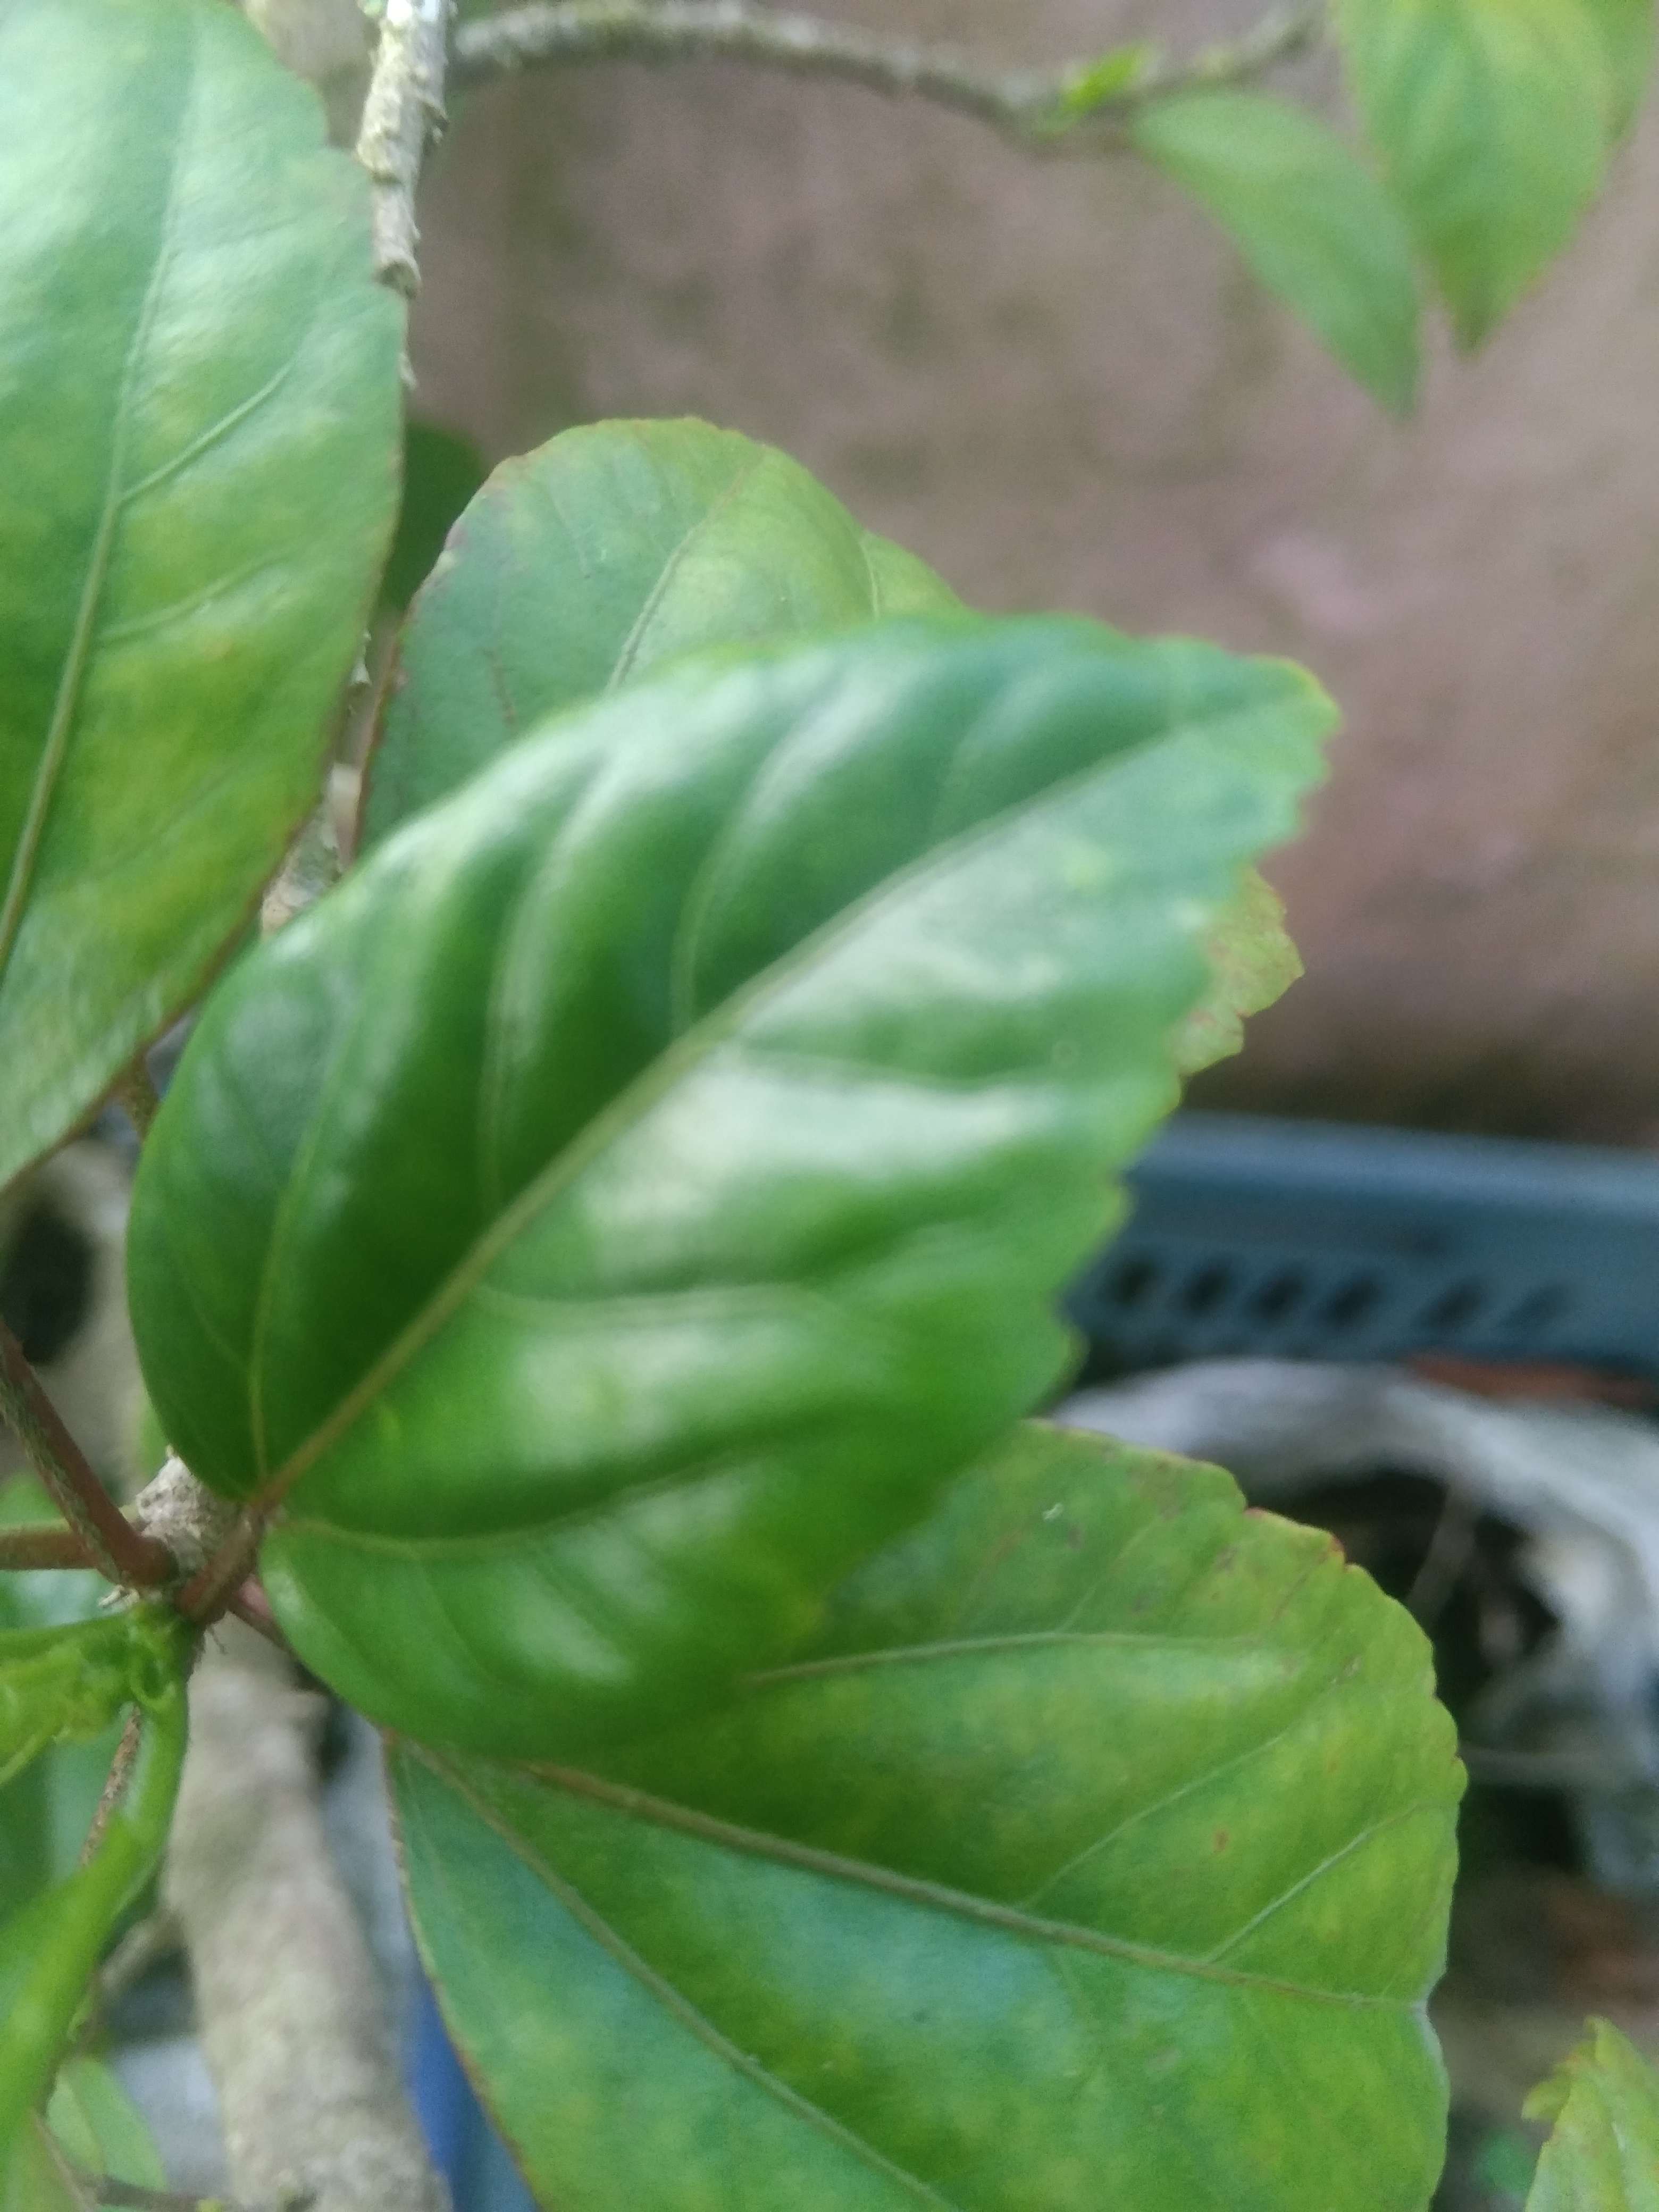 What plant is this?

hibiscus
